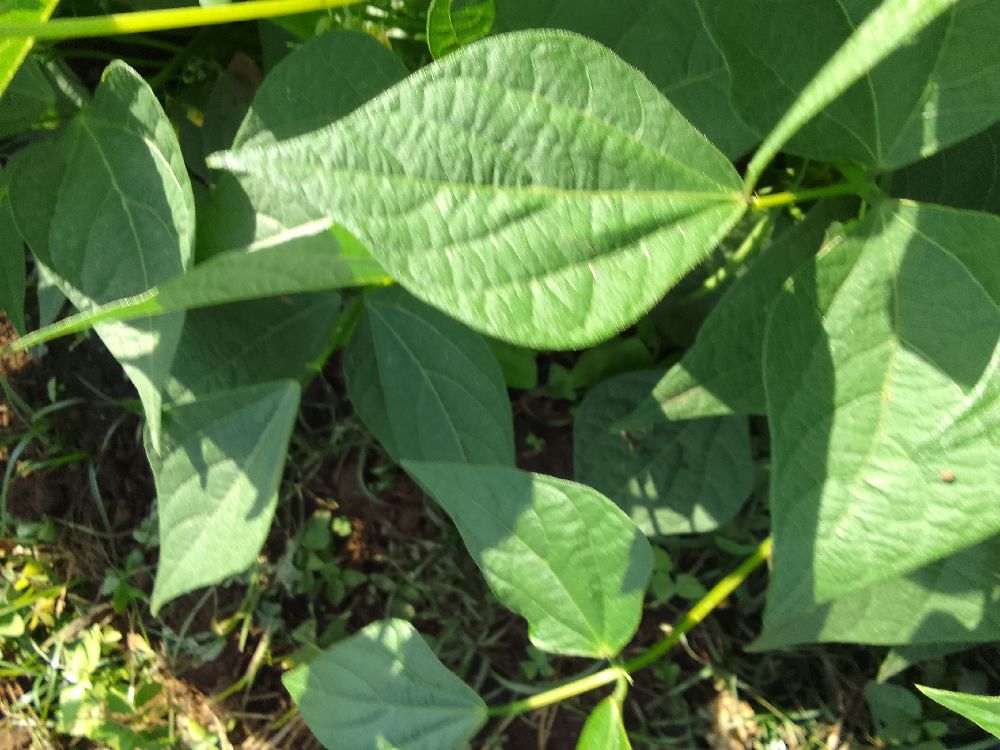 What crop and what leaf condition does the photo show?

common bean, healthy
